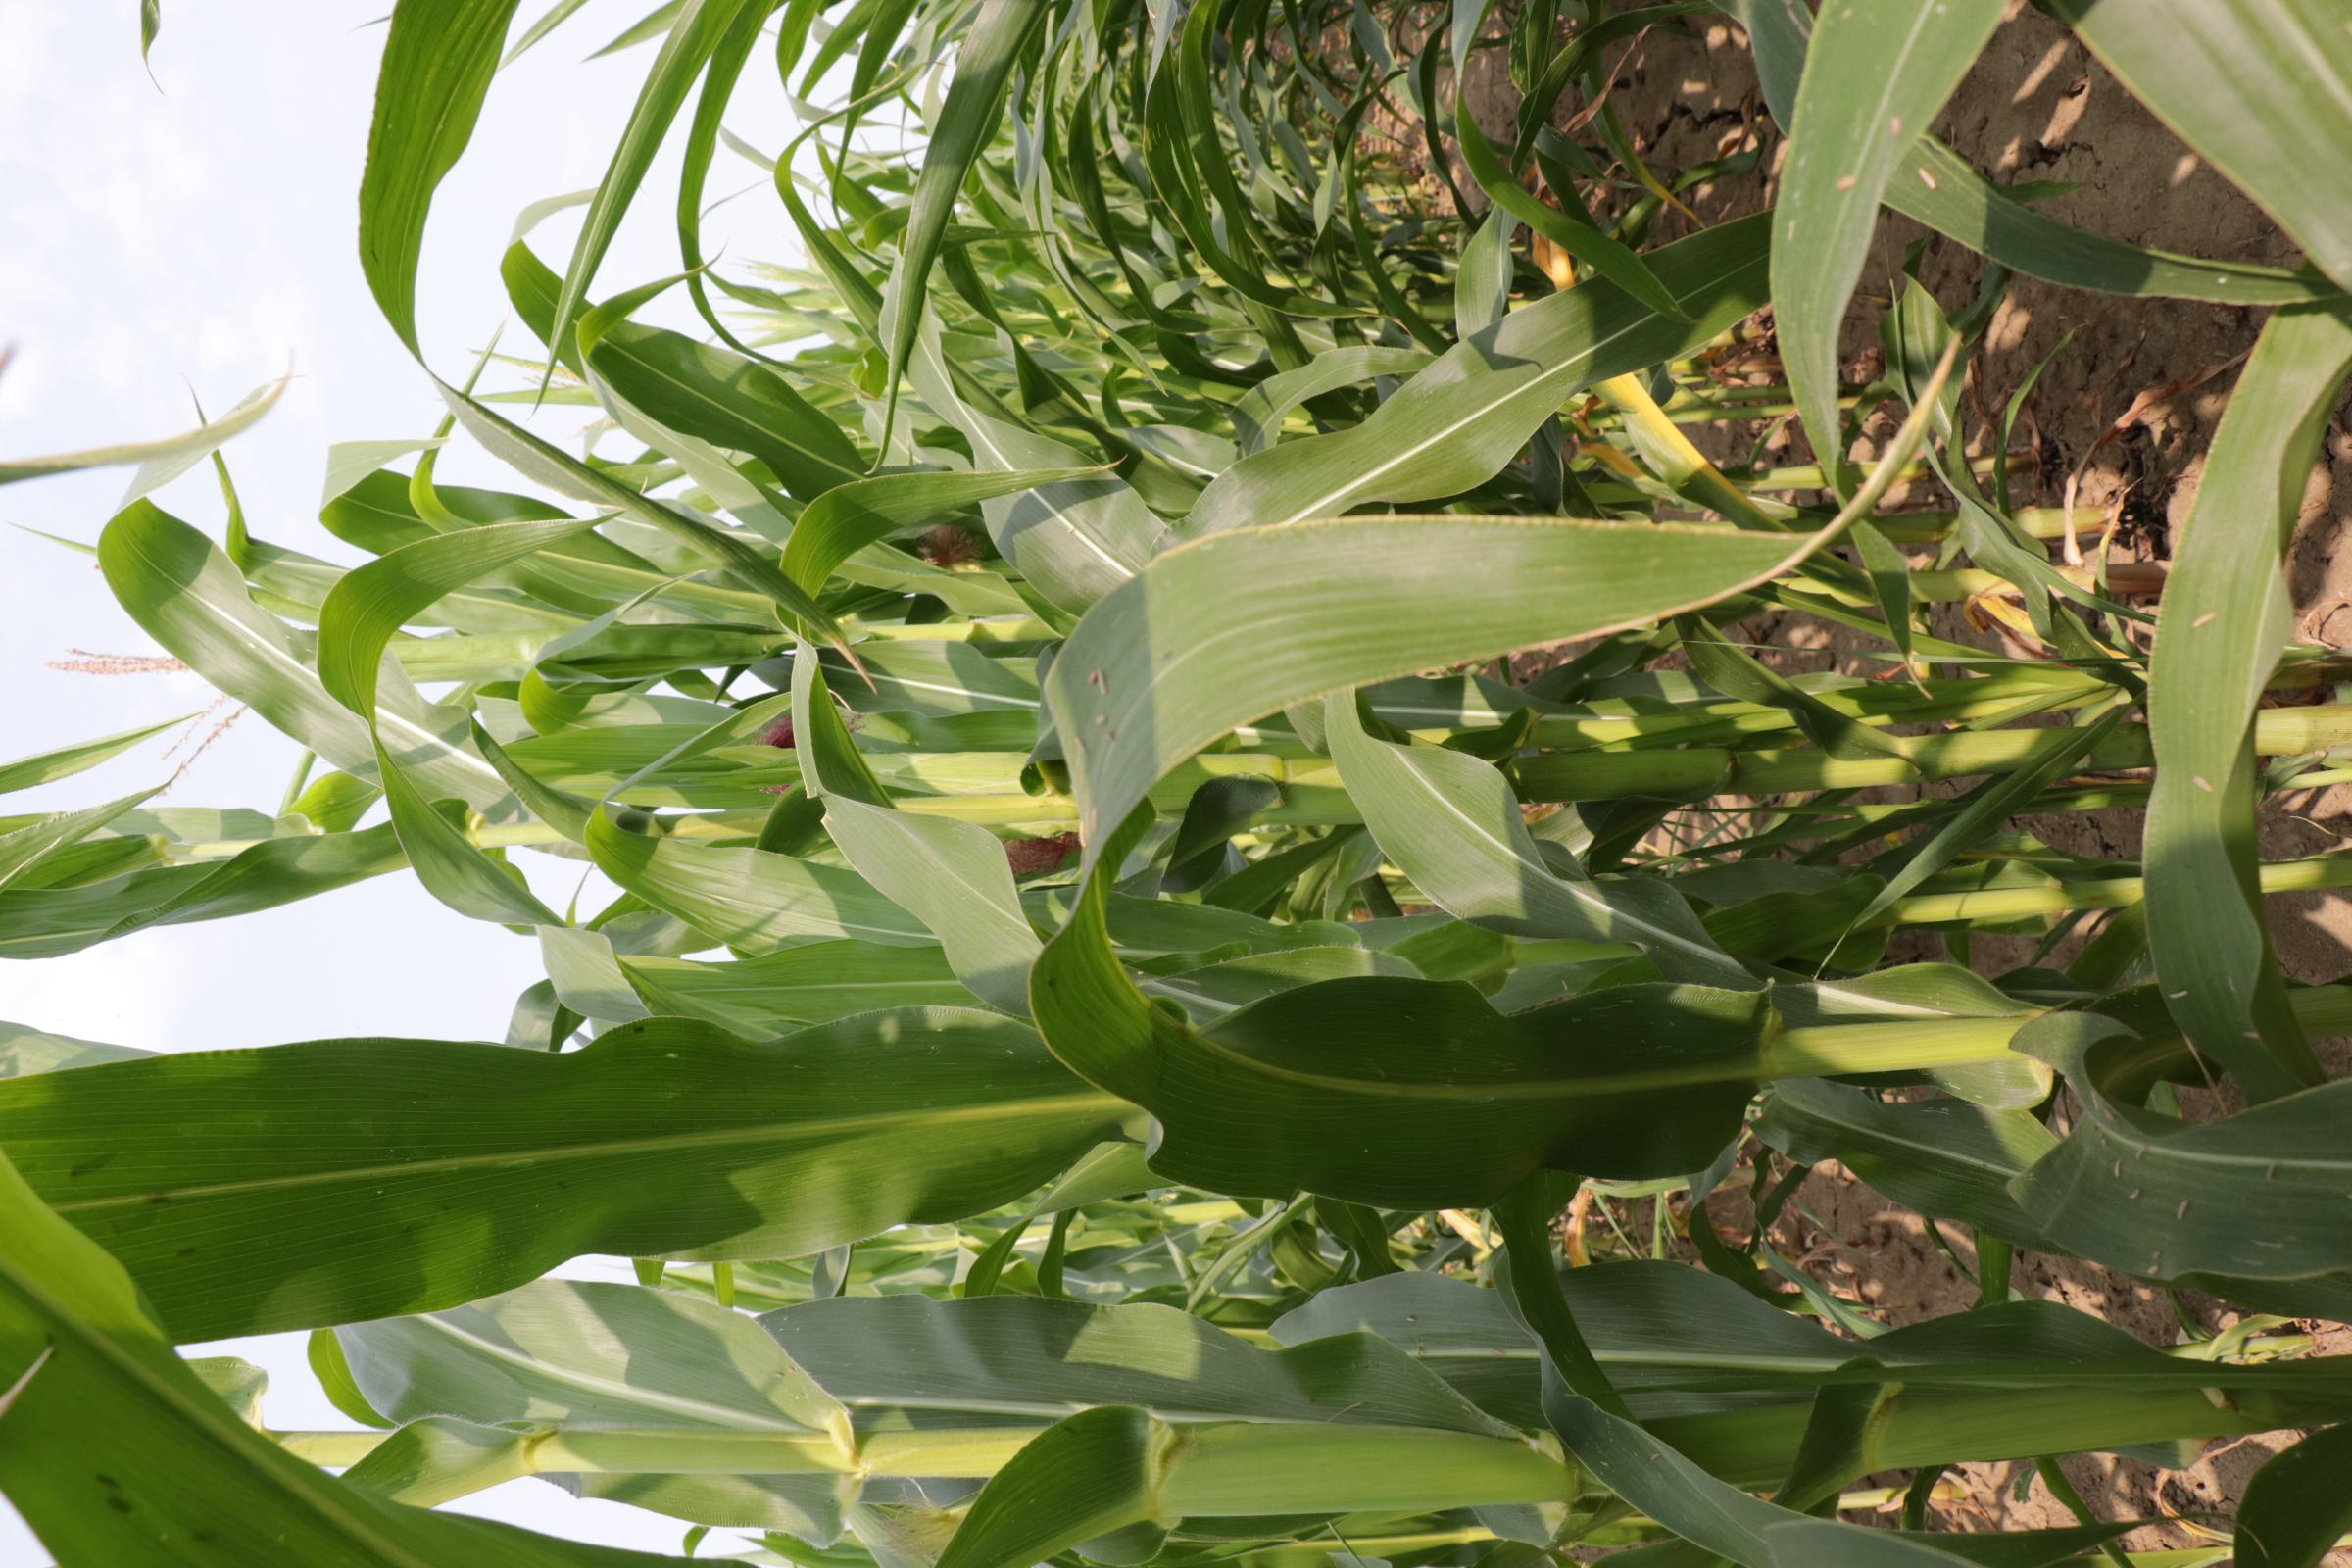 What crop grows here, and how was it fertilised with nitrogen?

maize, full nitrogen fertilisation
